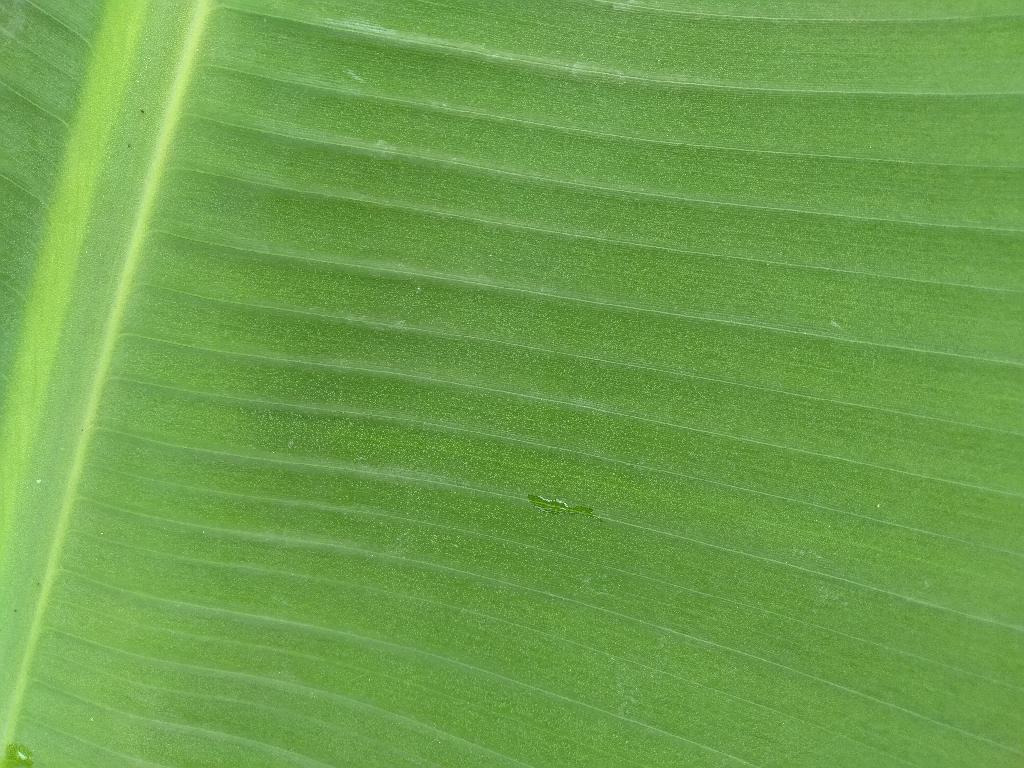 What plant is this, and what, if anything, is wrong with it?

banana, healthy
